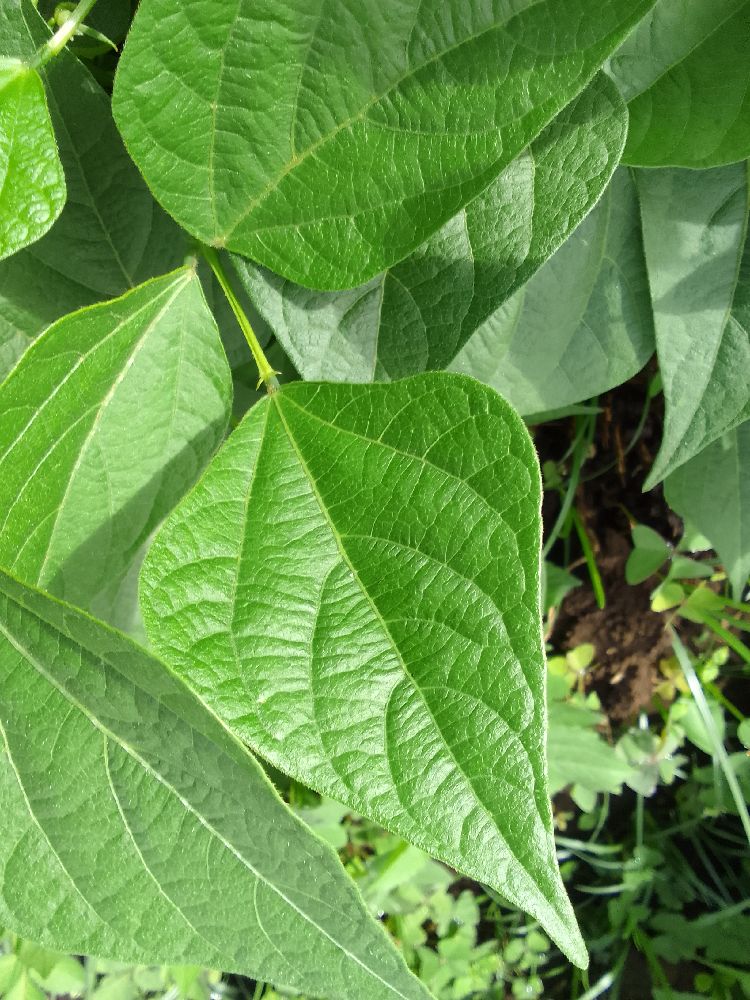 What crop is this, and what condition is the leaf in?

common bean, healthy
